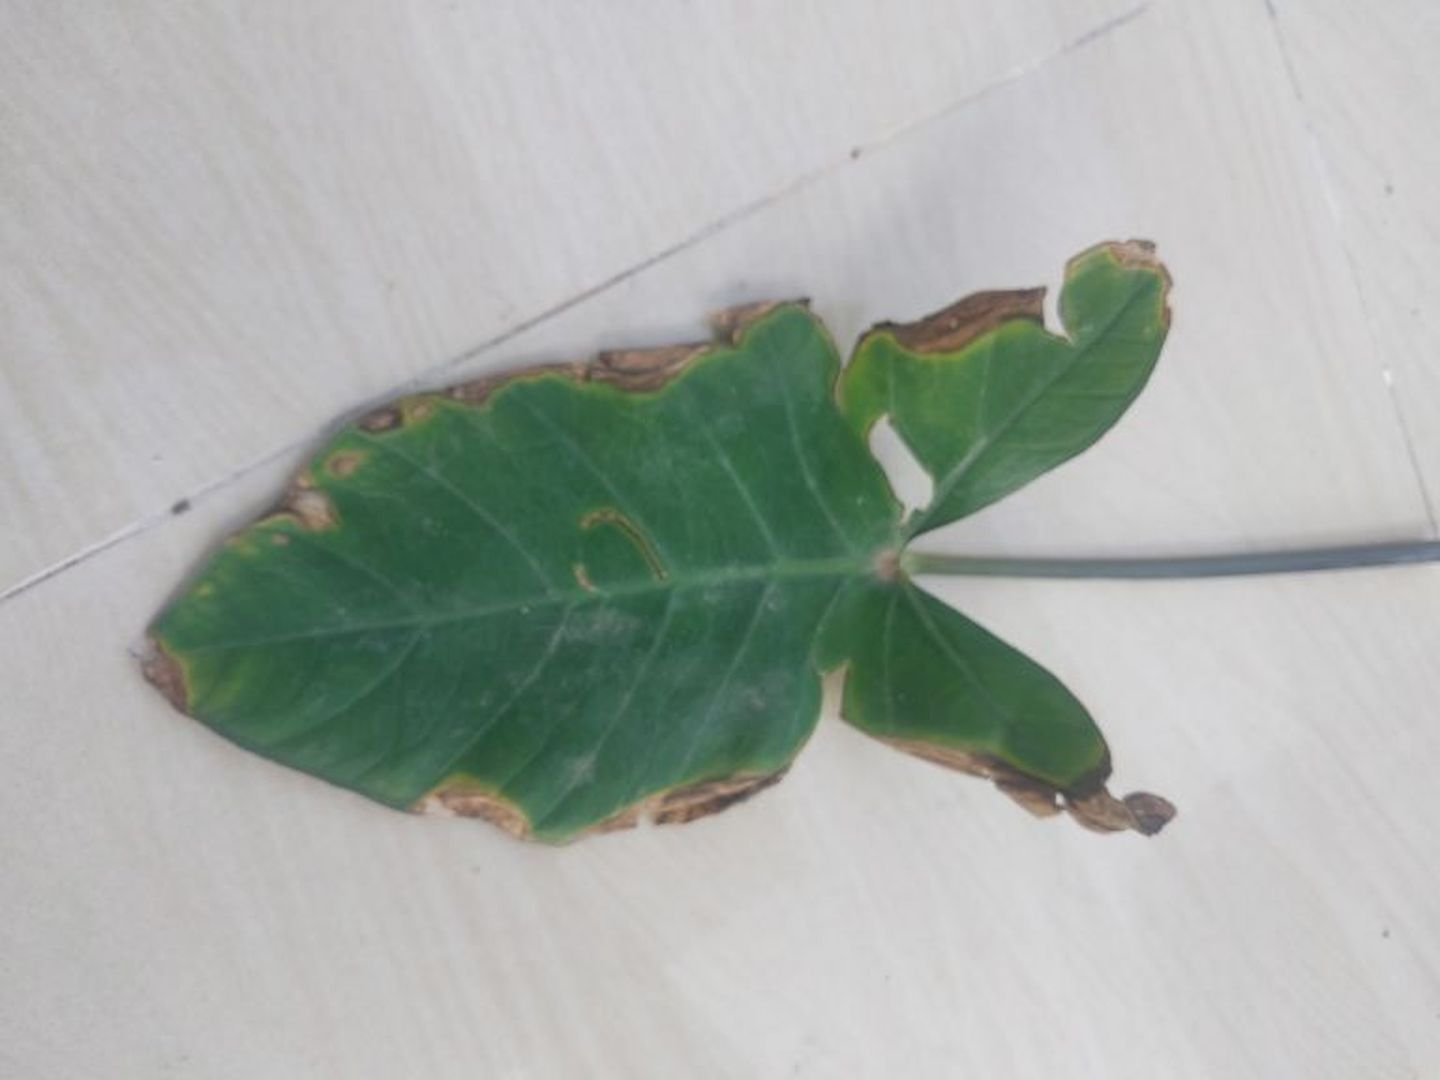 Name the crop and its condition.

taro, leaf blight
